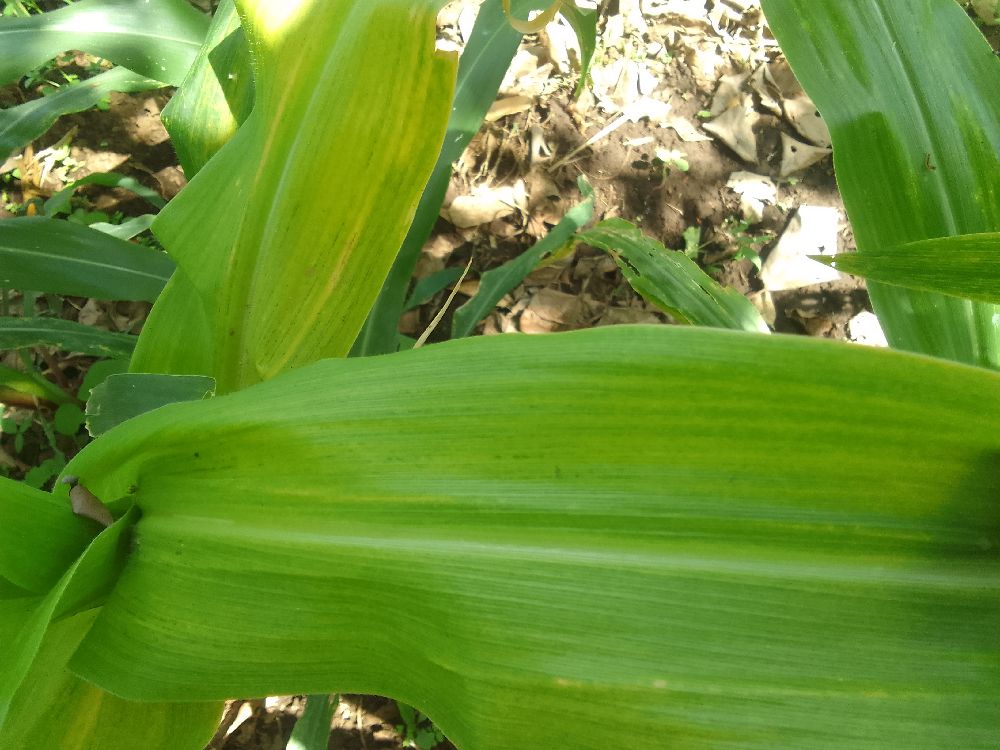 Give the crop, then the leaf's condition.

maize, maize lethal necrosis
